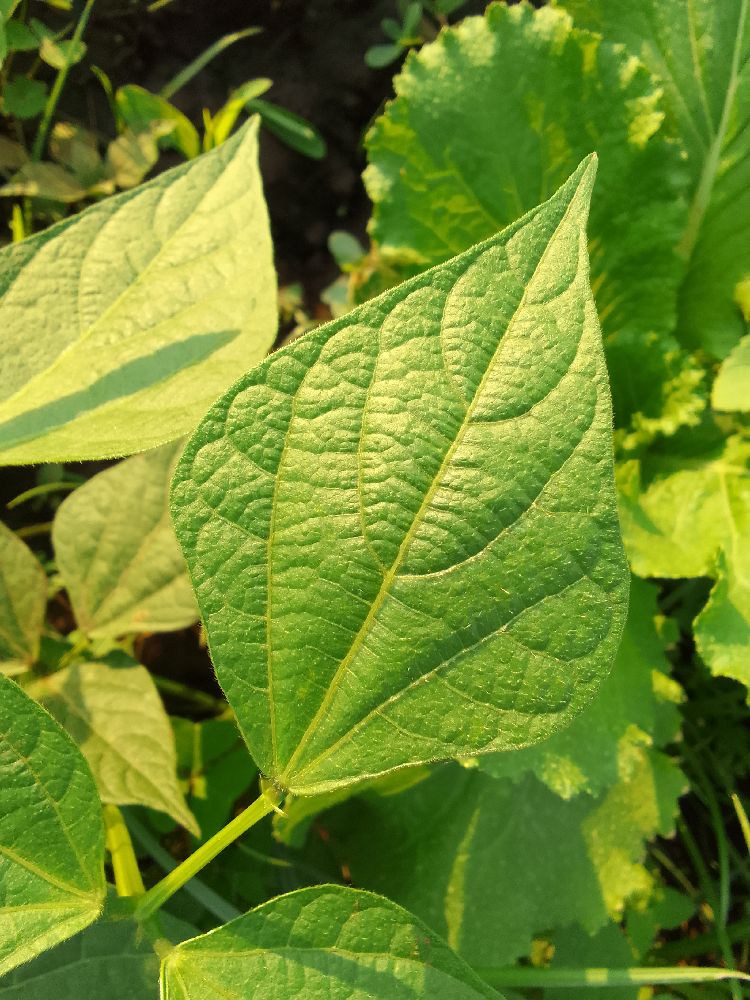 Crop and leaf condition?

common bean, healthy
